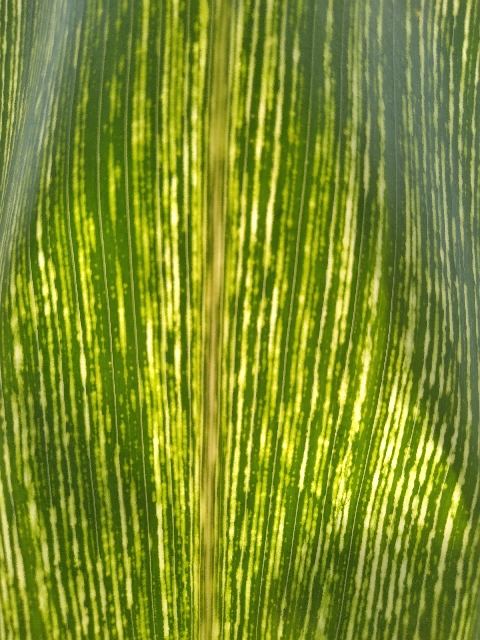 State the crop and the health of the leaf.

maize, maize streak virus
